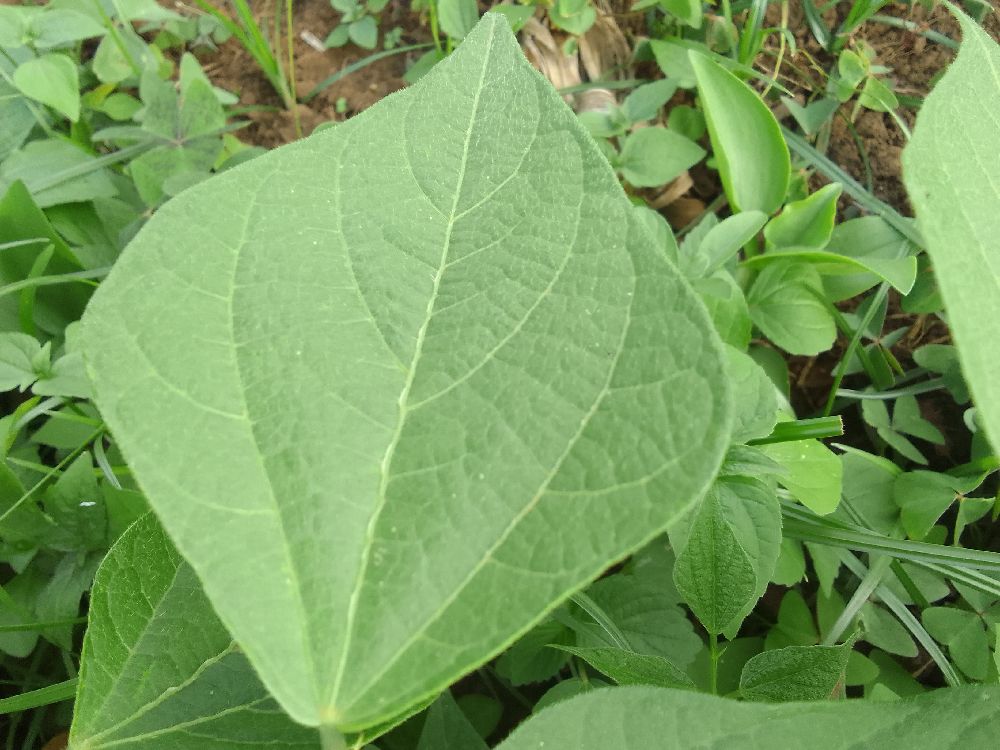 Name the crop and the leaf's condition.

common bean, healthy
